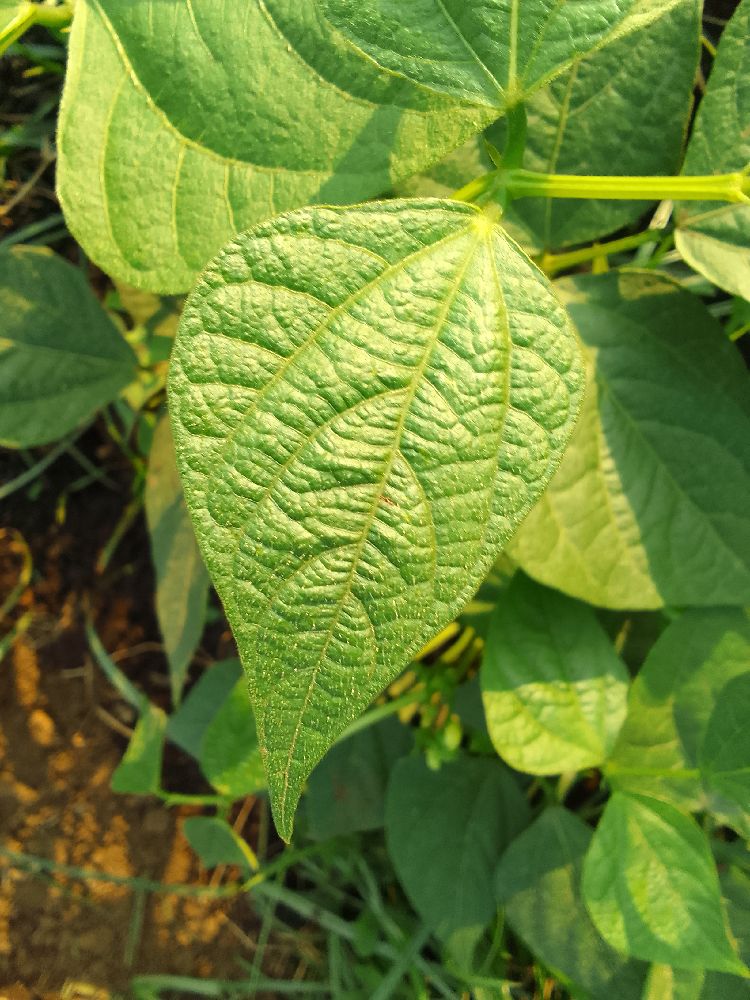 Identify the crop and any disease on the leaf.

common bean, healthy
